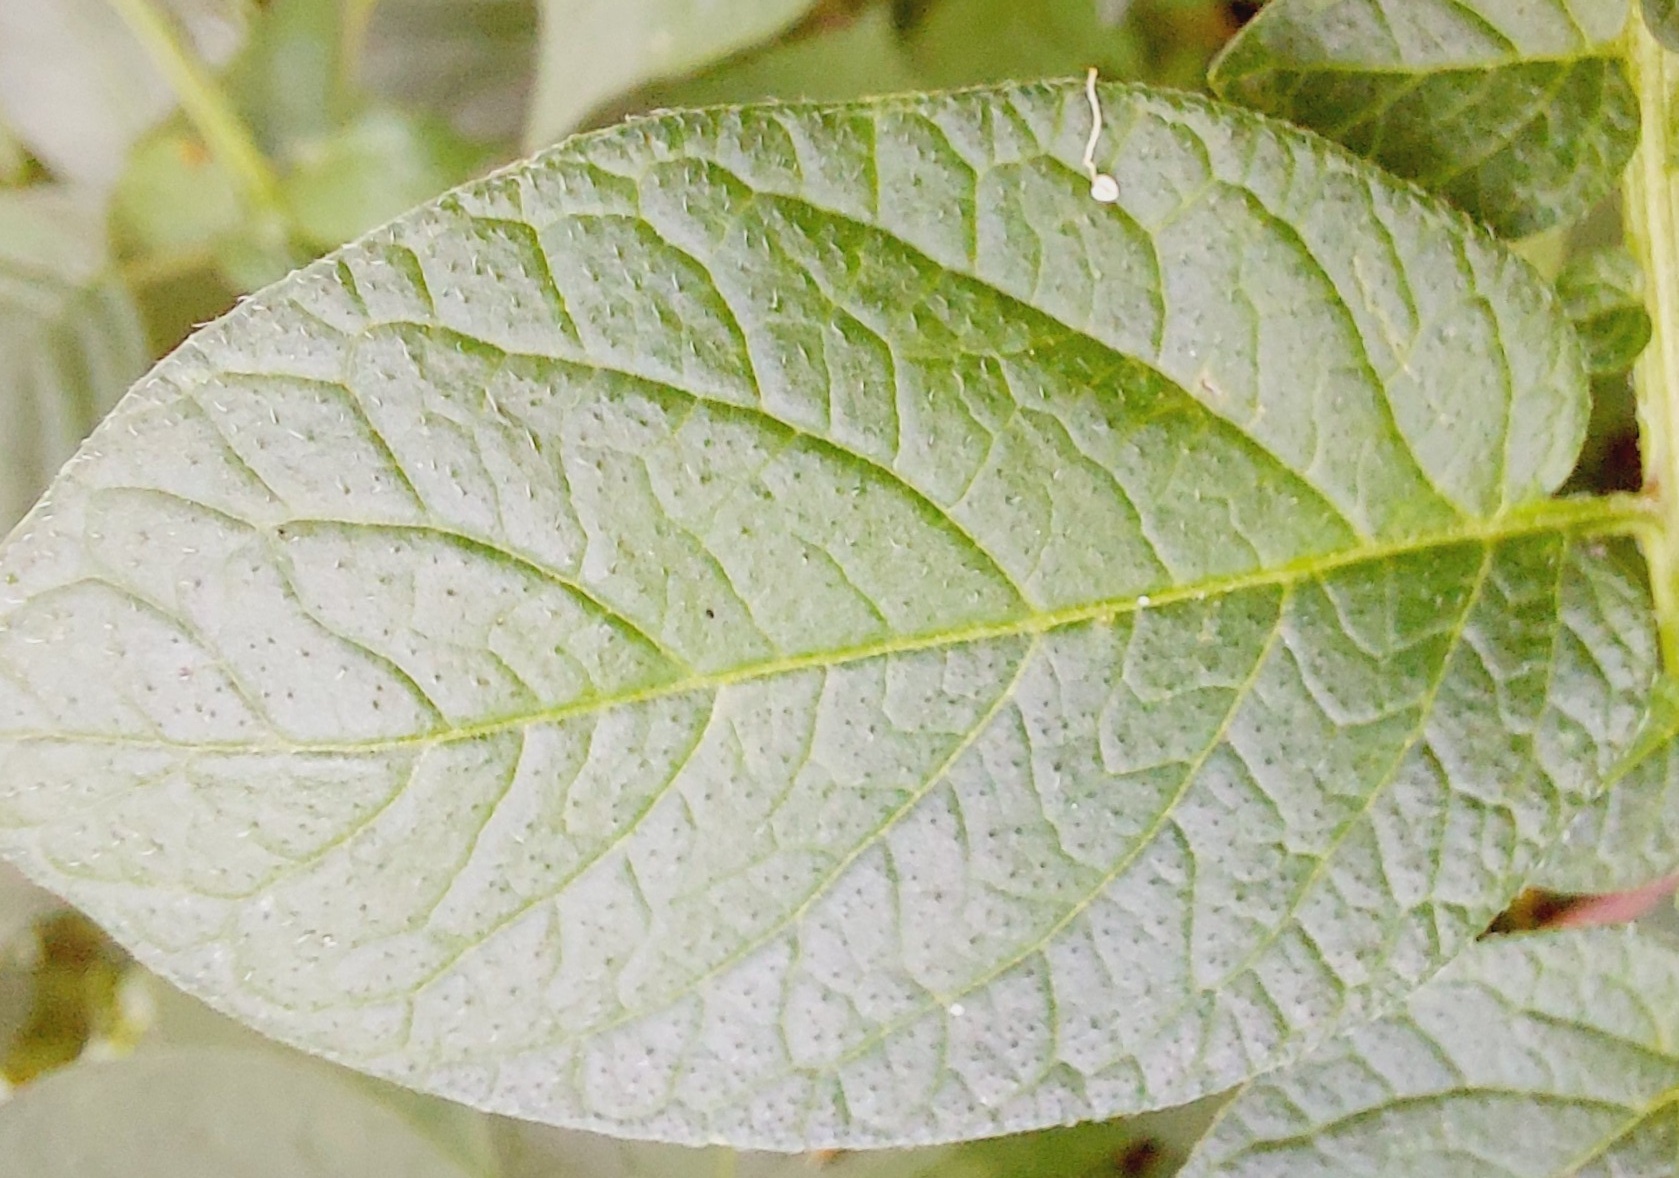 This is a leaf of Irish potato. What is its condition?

healthy
